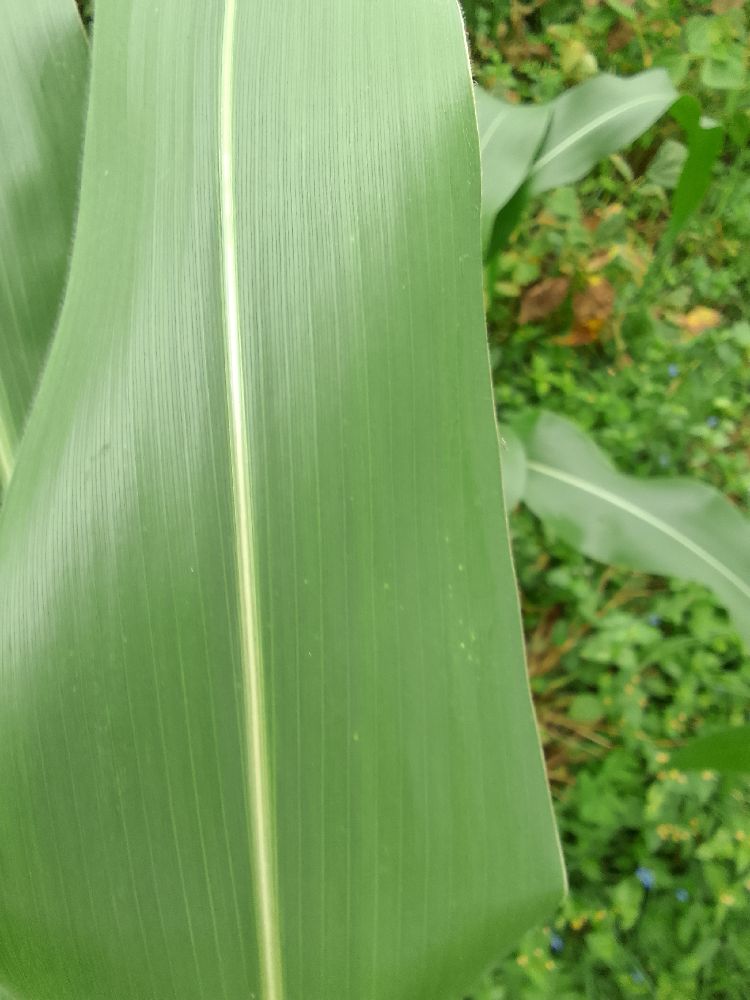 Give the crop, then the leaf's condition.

maize, healthy
